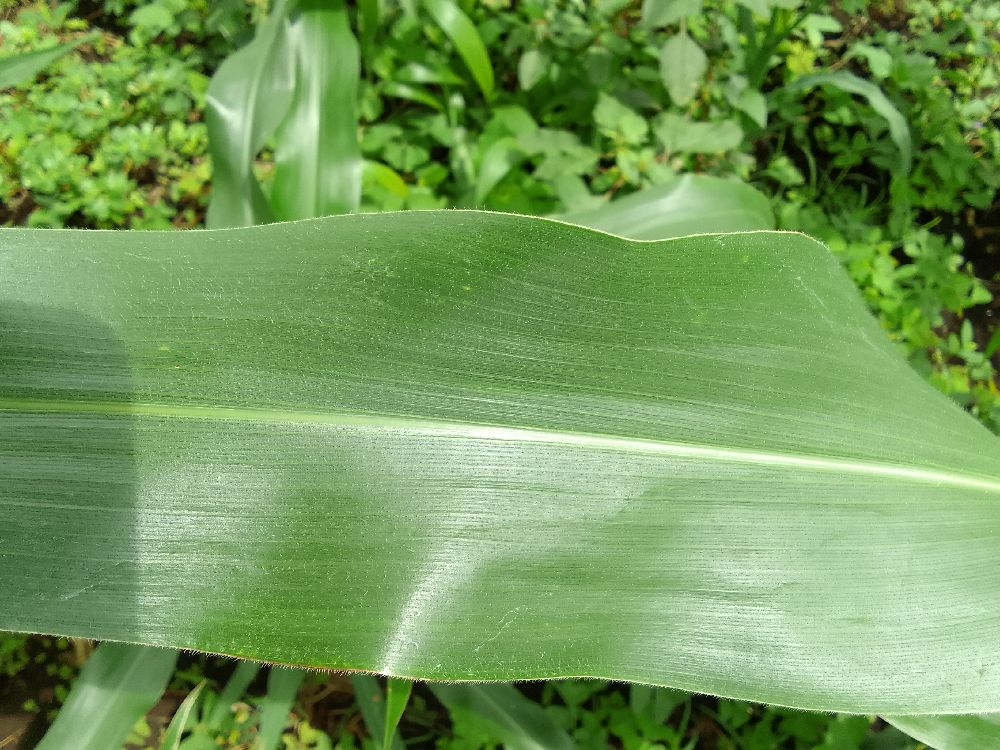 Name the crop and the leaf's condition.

maize, healthy
